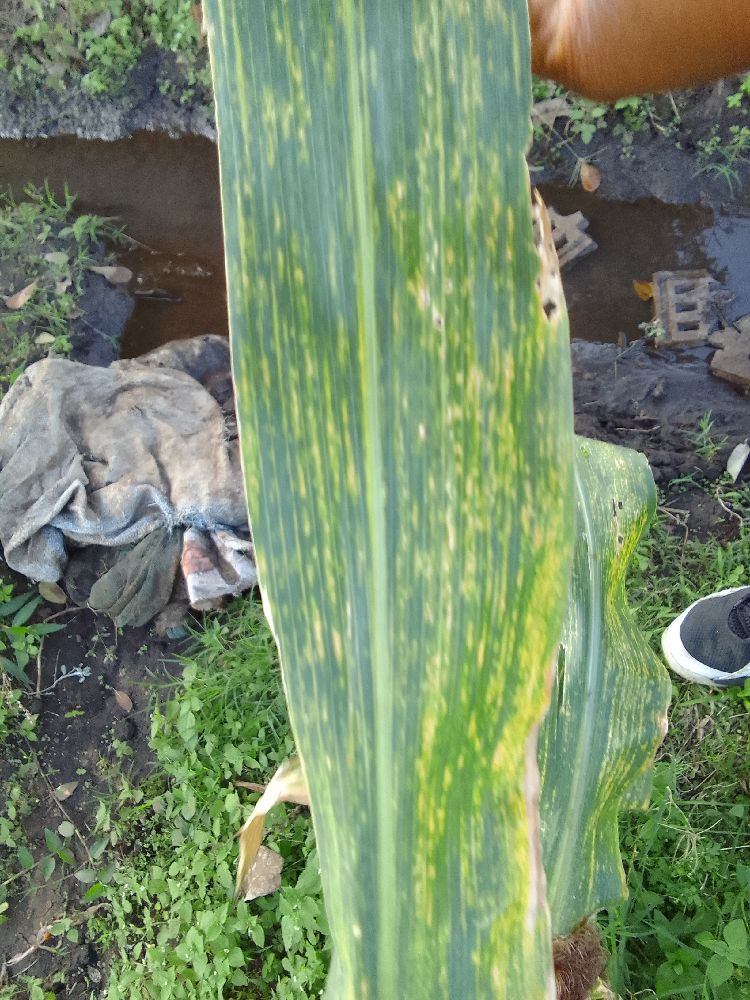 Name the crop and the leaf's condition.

maize, maize lethal necrosis
